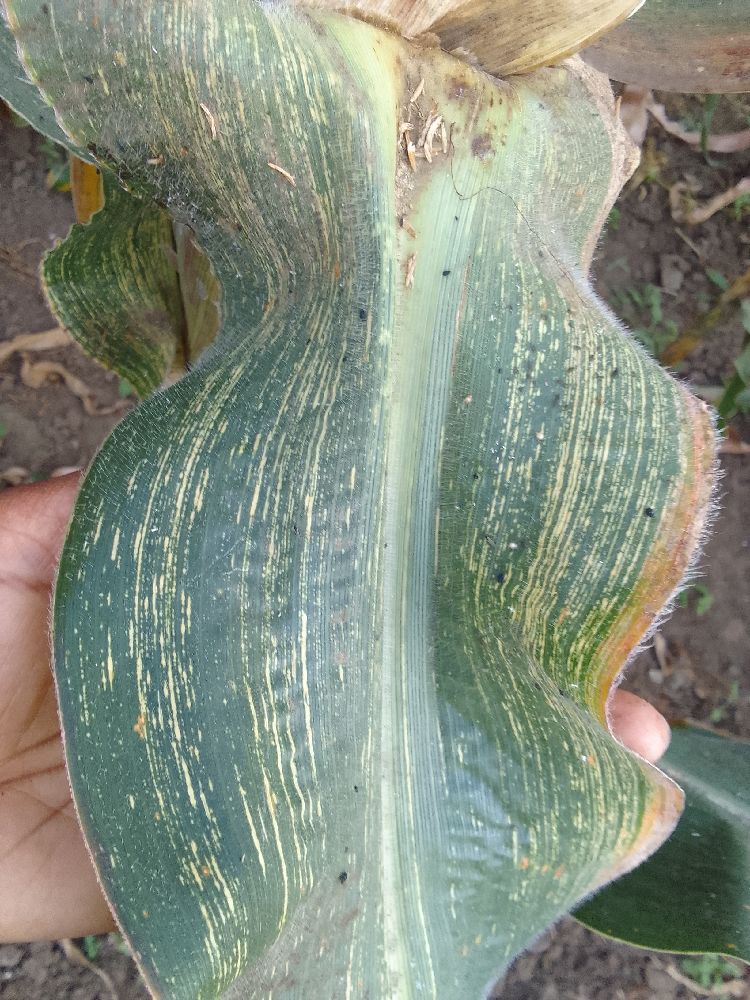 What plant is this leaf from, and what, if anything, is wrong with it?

maize, maize streak virus
